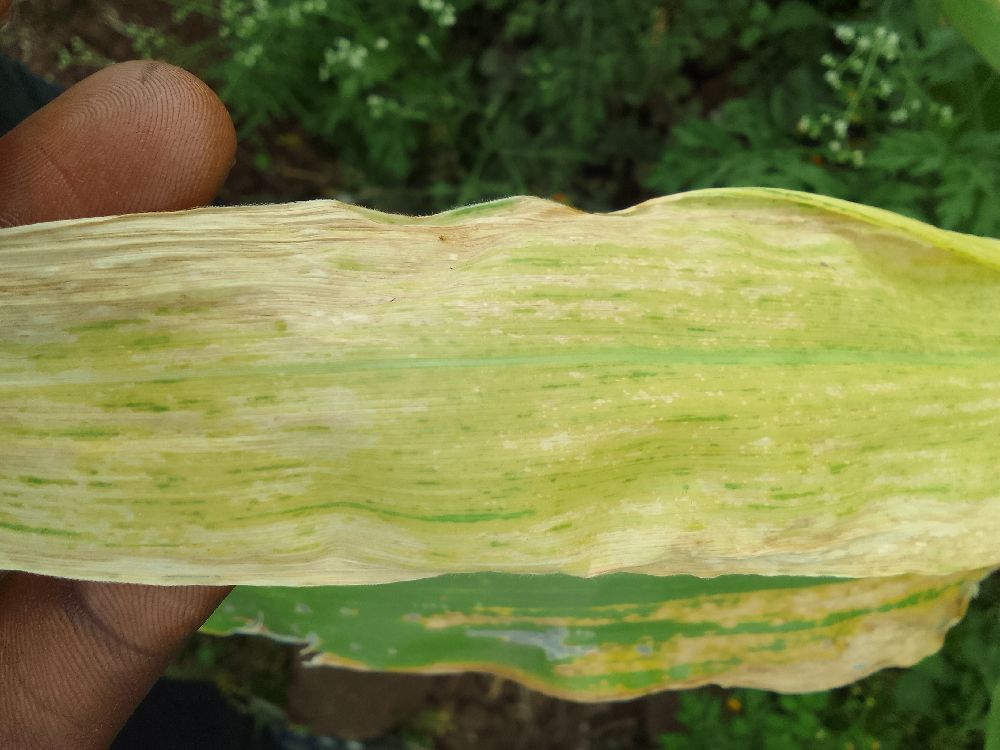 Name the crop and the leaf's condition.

maize, maize lethal necrosis
